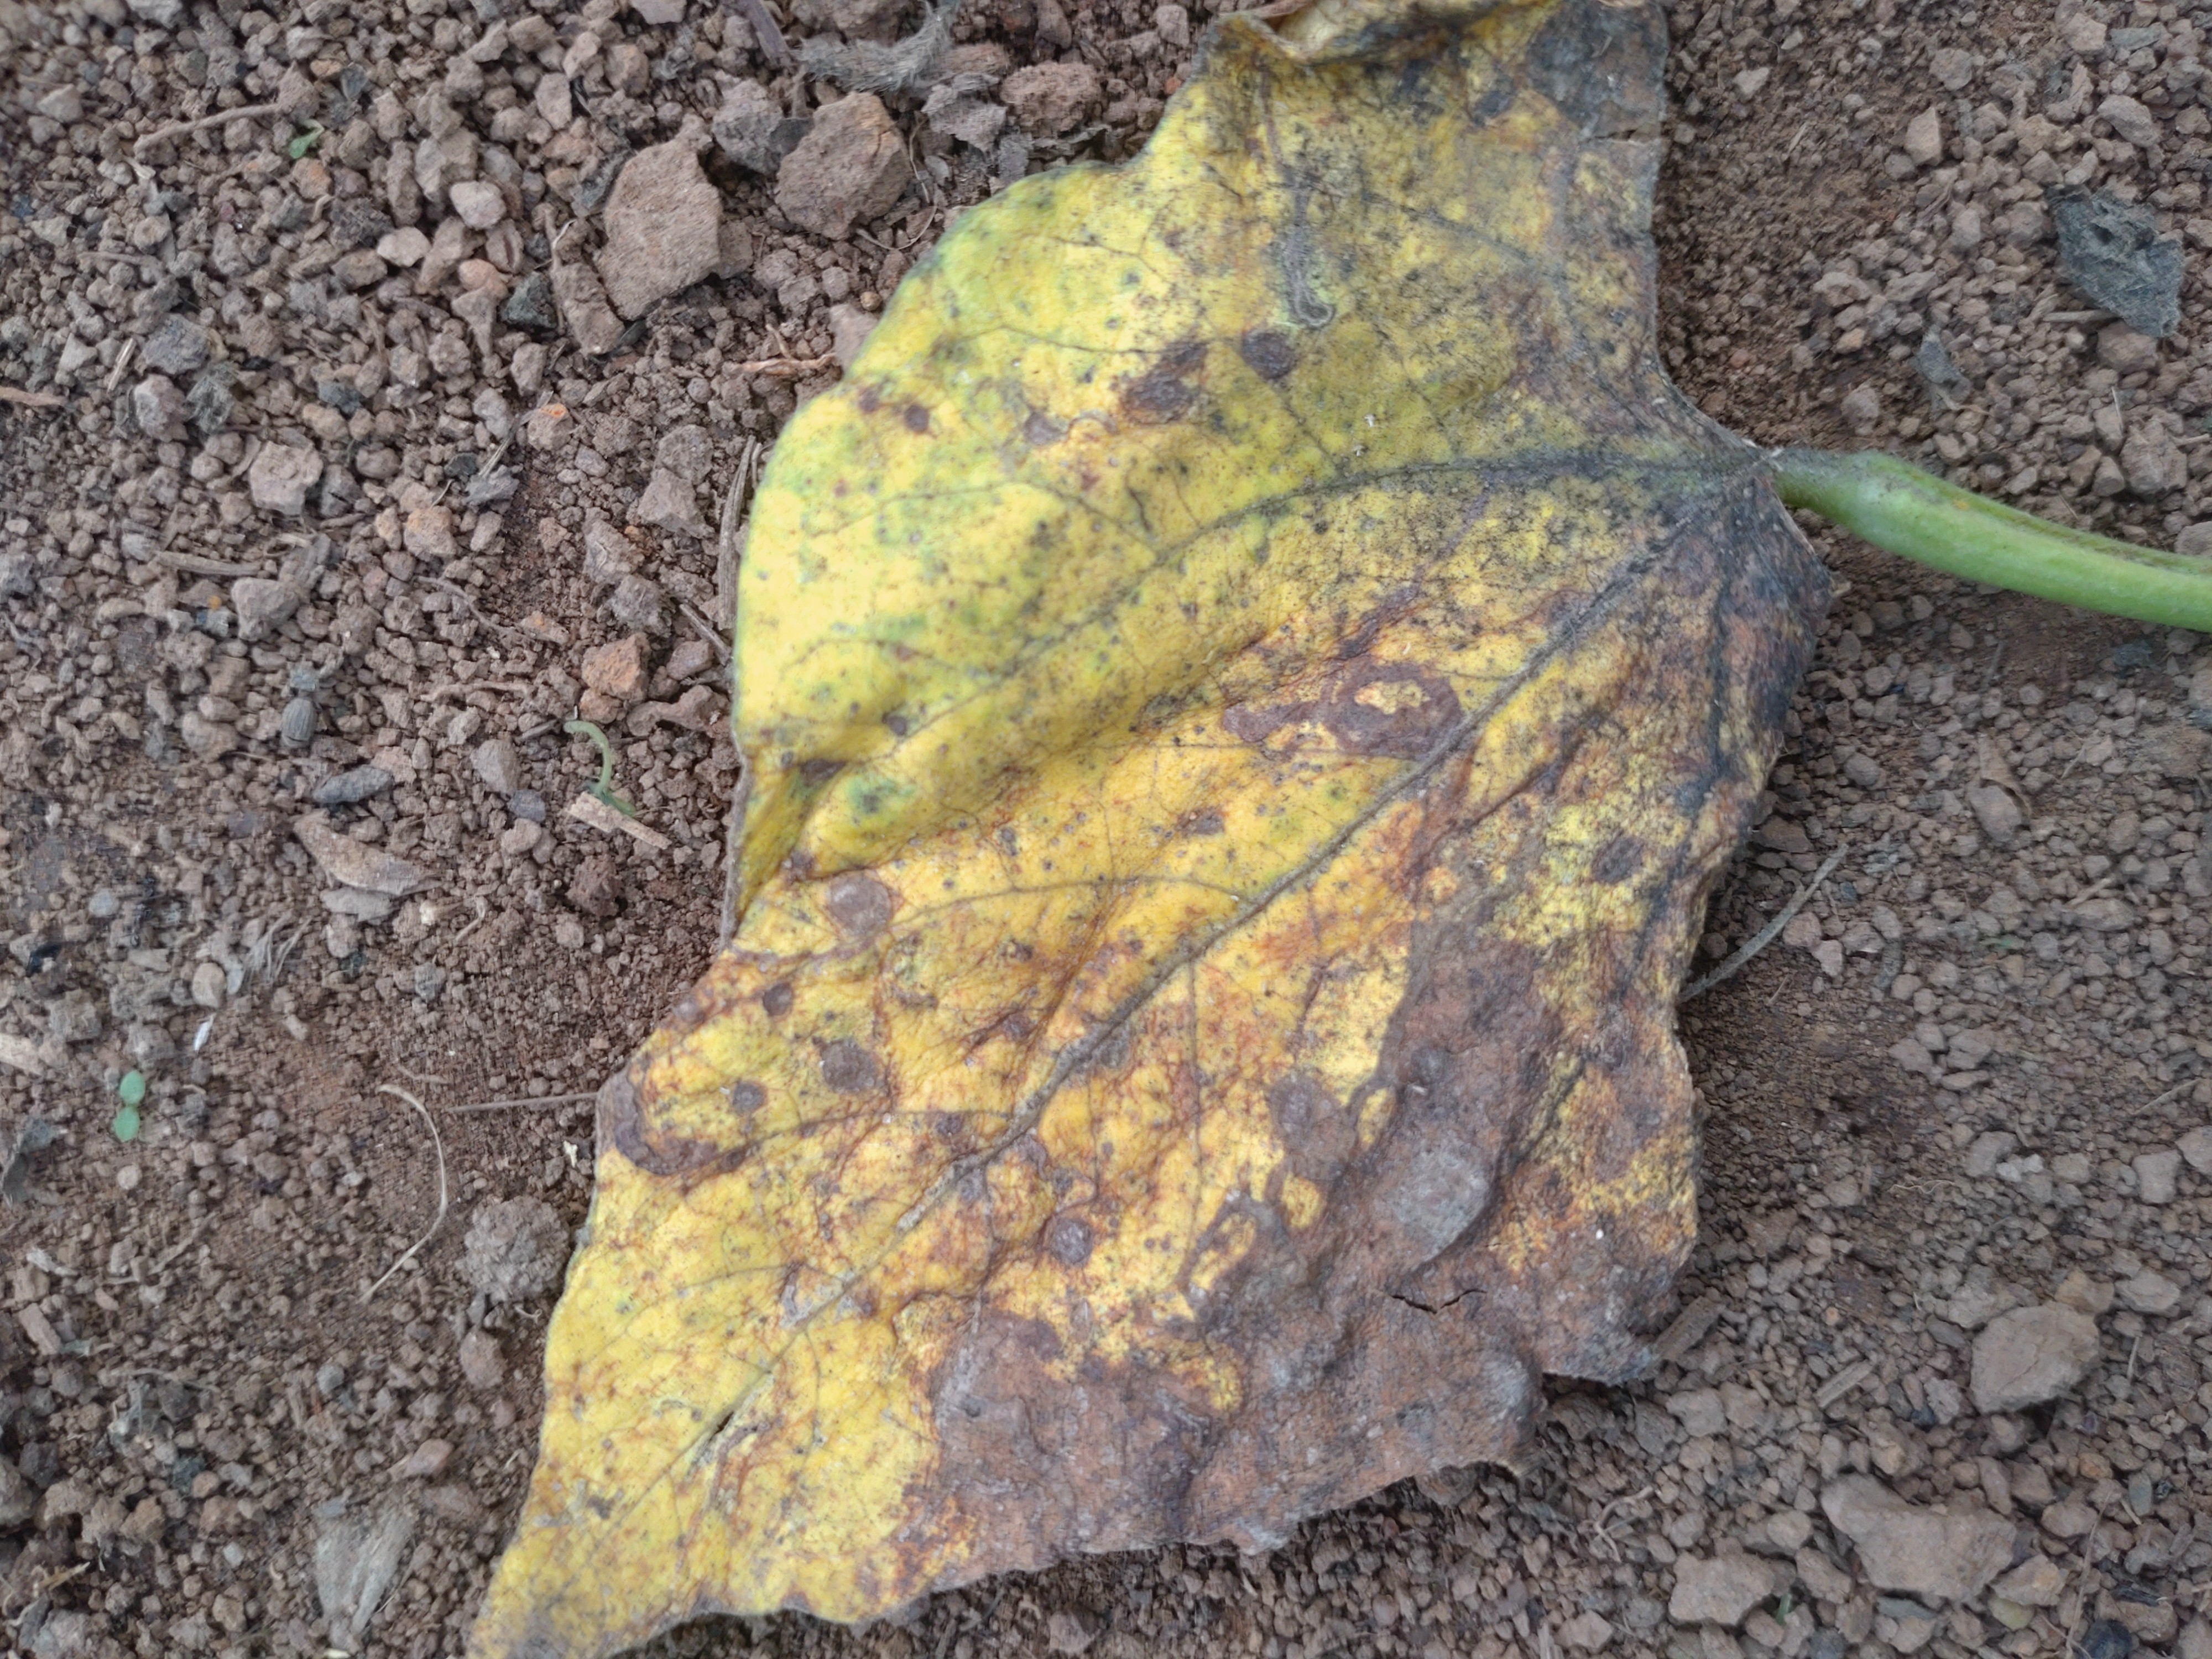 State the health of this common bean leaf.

anthracnose
